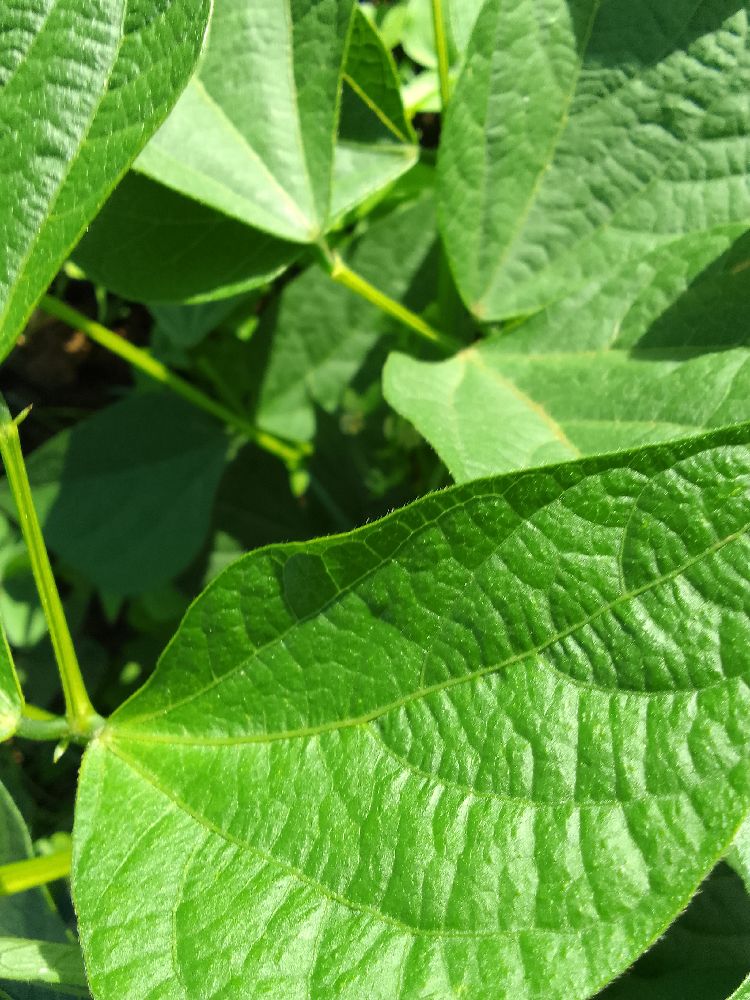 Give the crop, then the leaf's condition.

common bean, healthy
